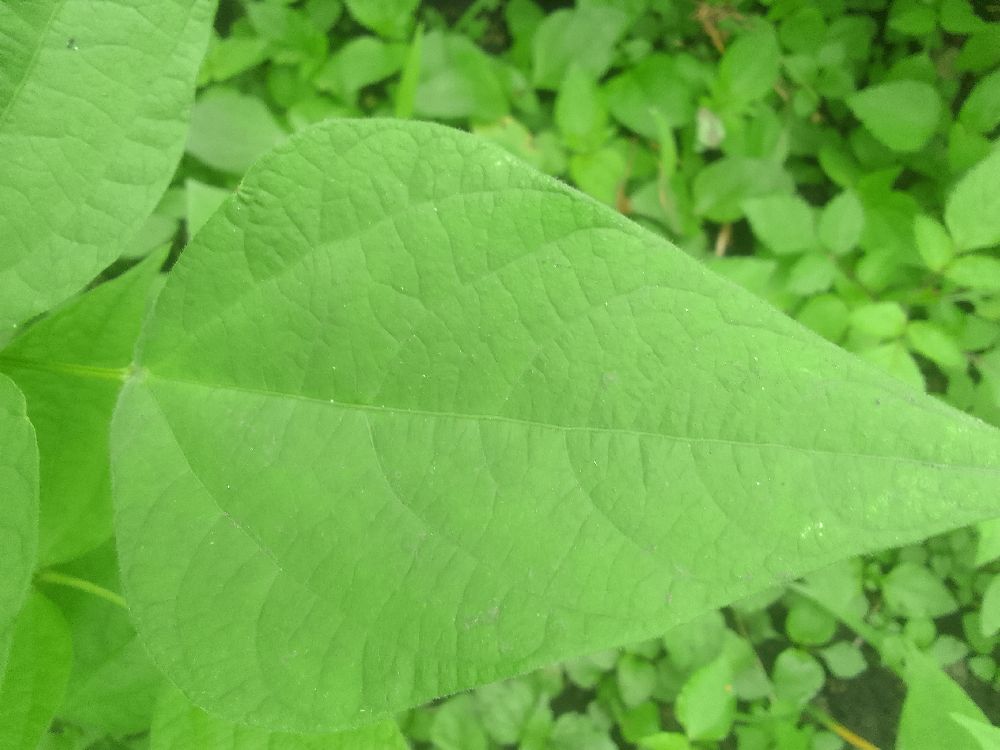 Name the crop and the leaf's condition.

common bean, healthy
